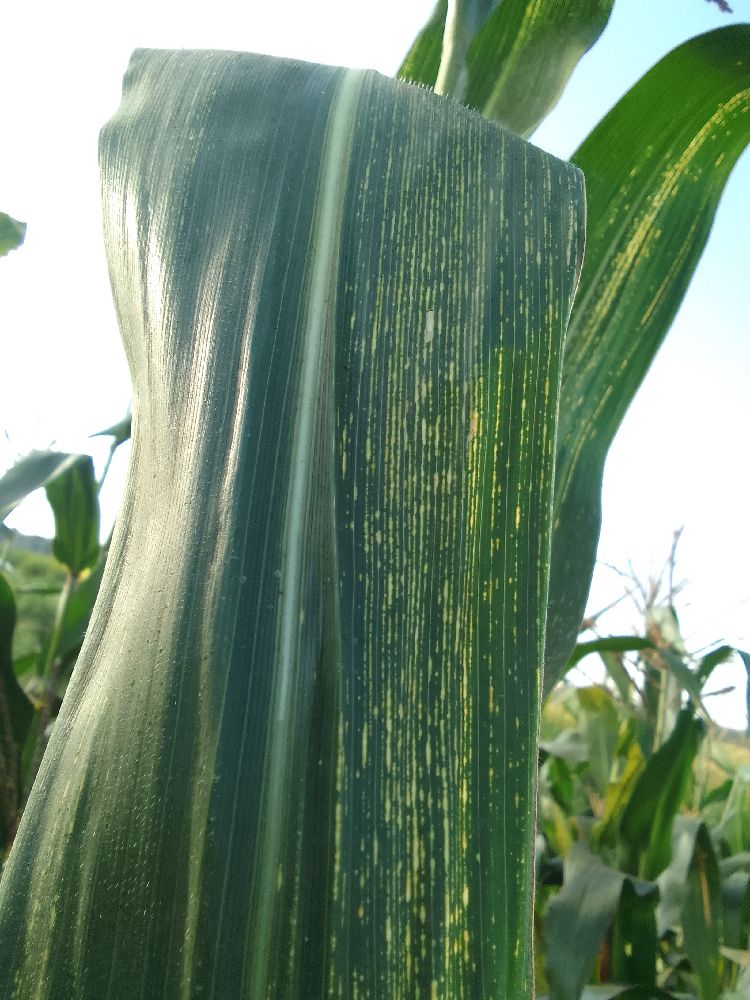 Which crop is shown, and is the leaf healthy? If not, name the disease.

maize, maize streak virus
